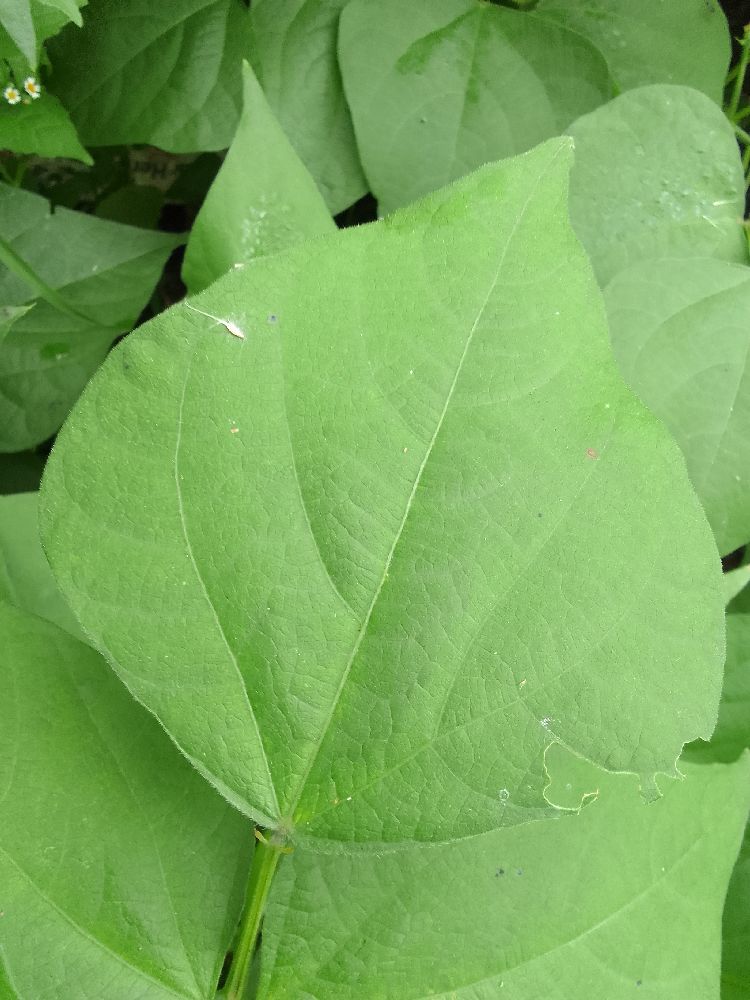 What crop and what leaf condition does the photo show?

common bean, healthy
